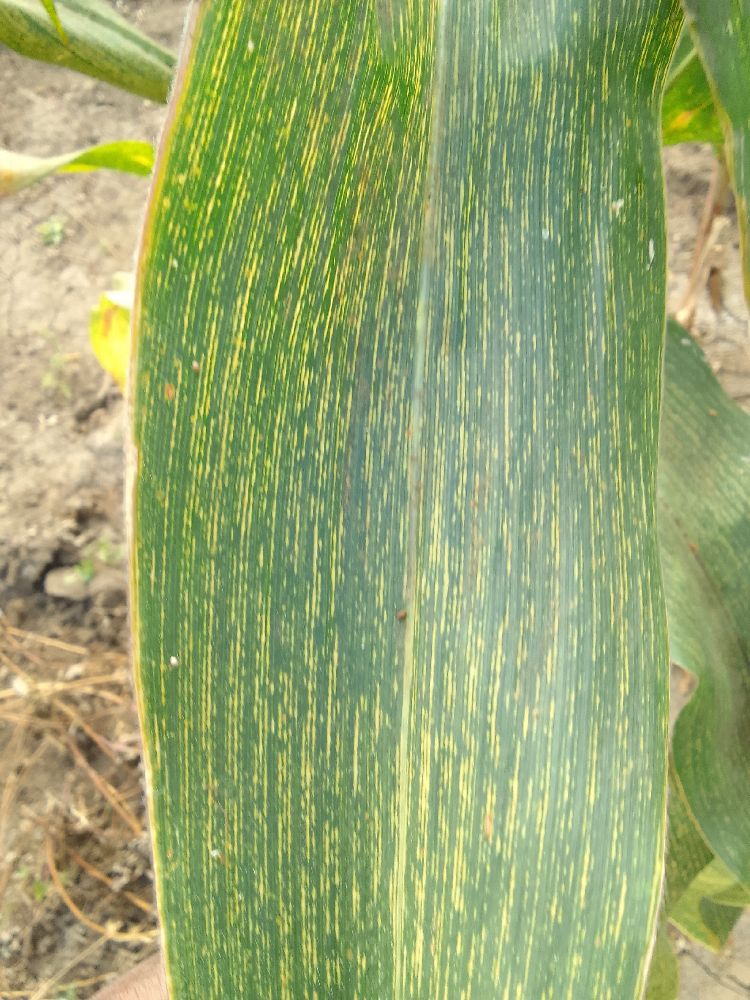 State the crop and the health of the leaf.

maize, maize streak virus
